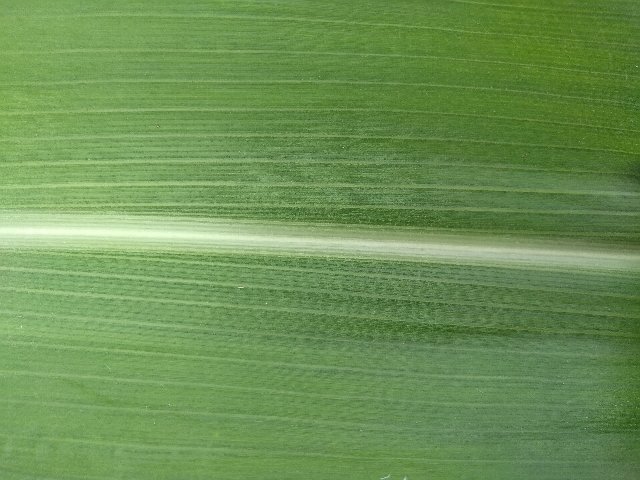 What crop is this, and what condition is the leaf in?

maize, healthy
